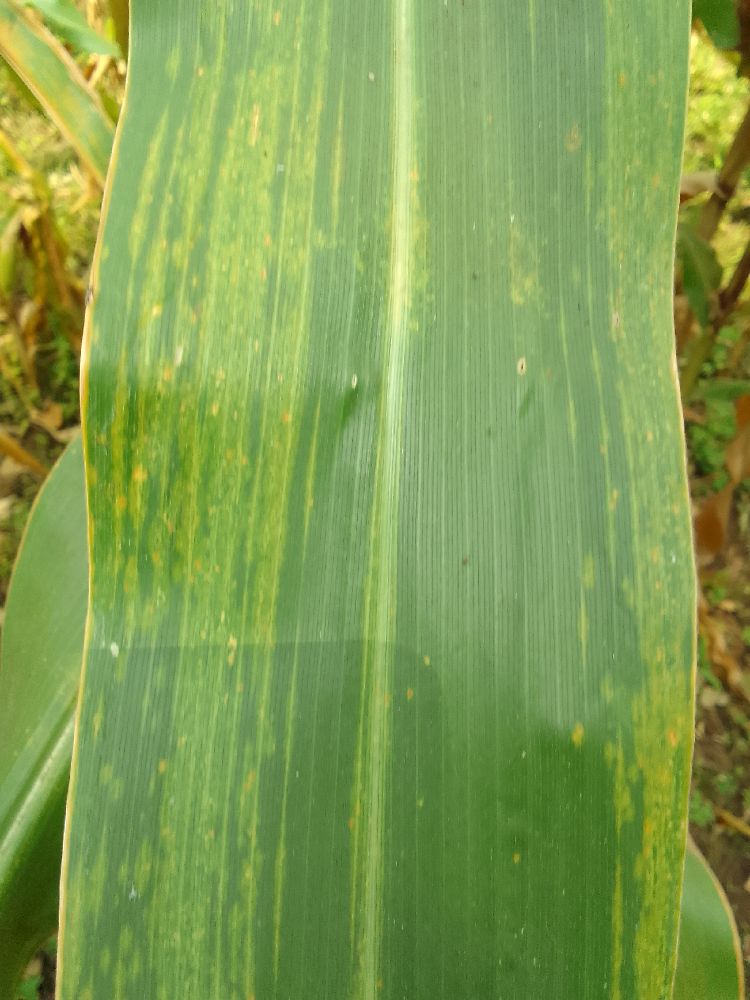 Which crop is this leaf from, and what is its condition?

maize, maize lethal necrosis
